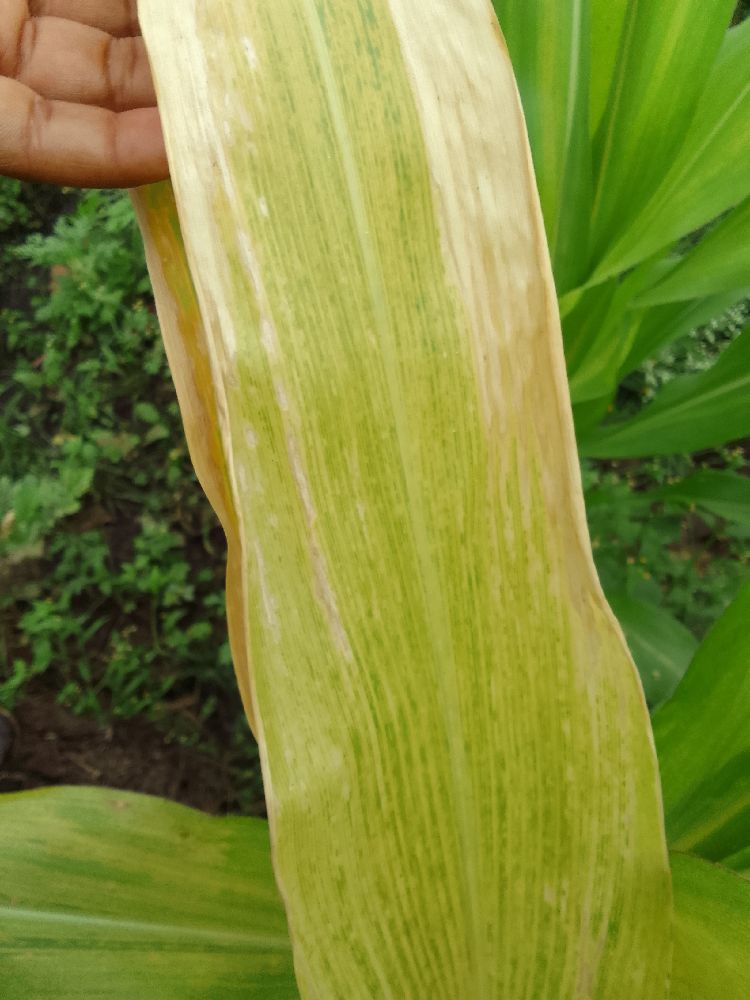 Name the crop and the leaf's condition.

maize, maize lethal necrosis
